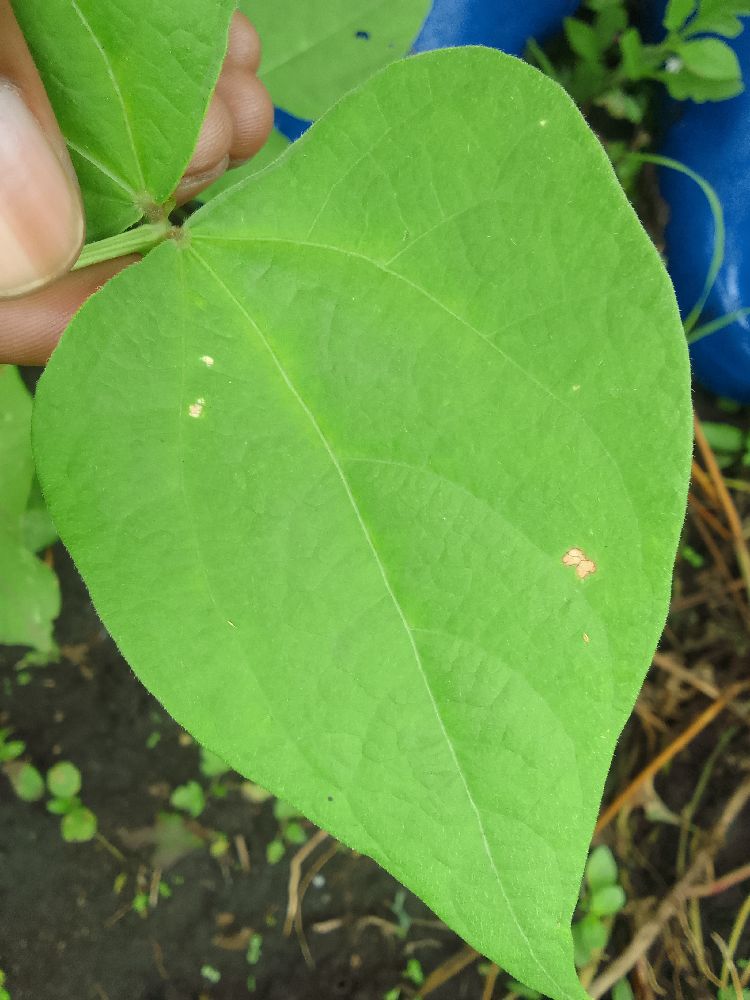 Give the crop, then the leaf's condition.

common bean, healthy
